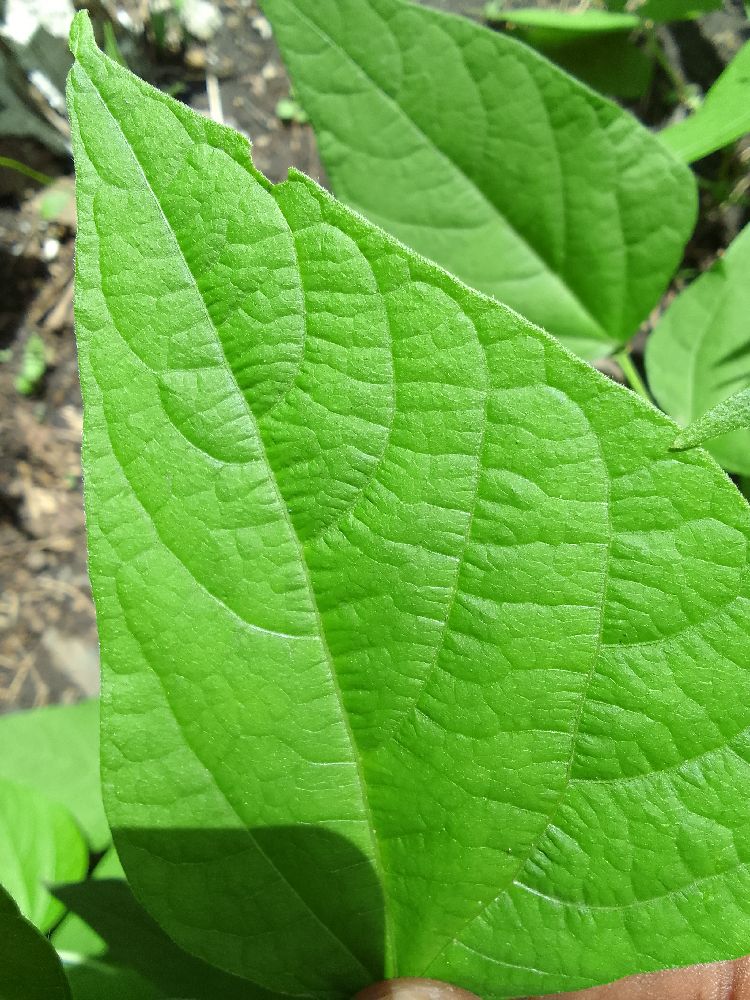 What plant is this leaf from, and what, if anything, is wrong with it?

common bean, healthy
